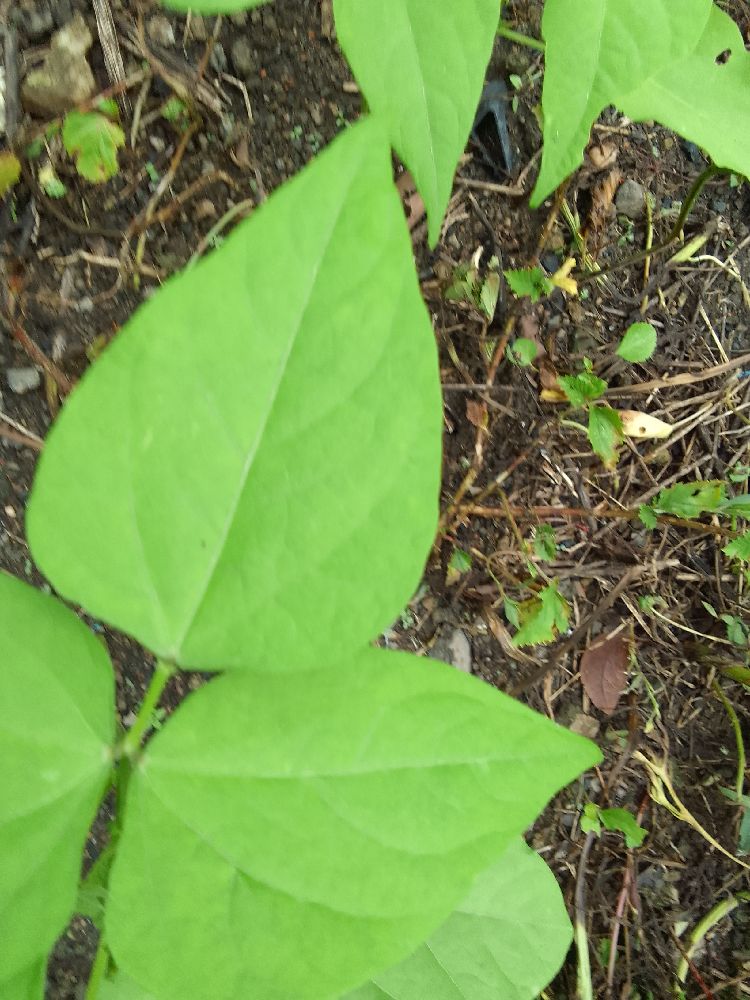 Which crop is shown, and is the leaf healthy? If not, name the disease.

common bean, healthy
